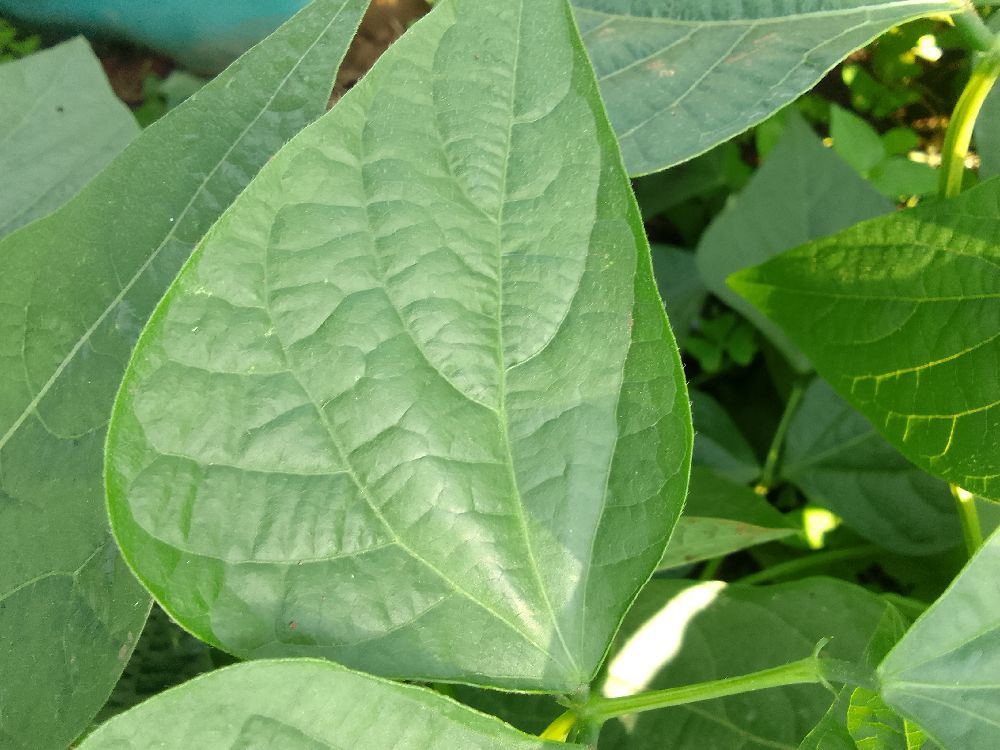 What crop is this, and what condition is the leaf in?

common bean, healthy
